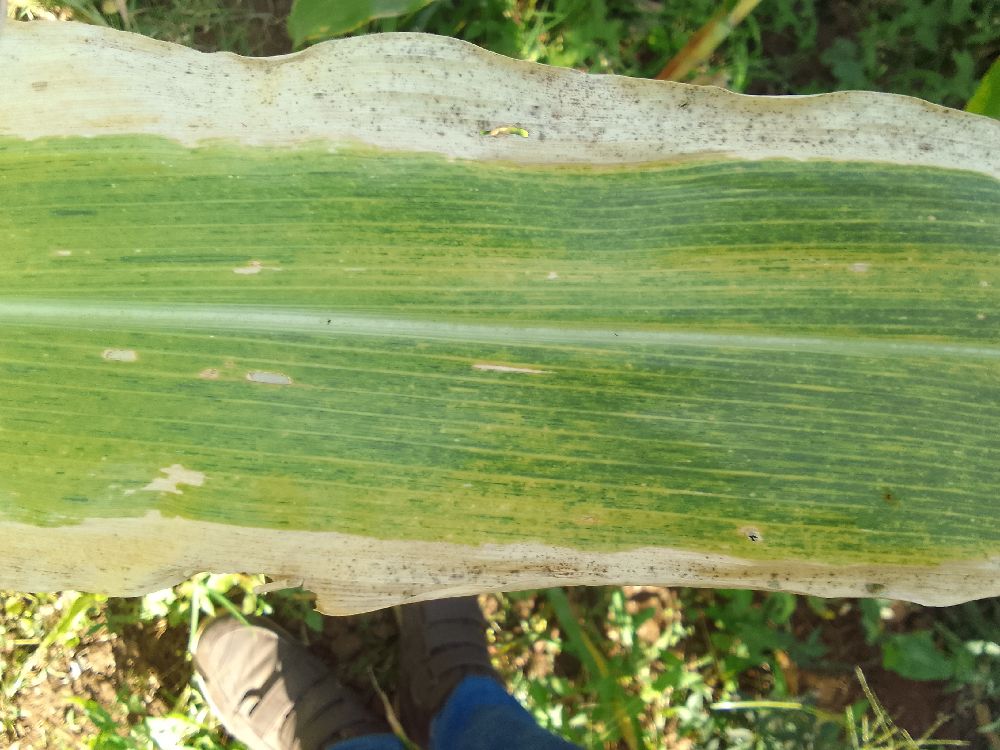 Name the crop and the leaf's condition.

maize, maize lethal necrosis
